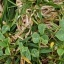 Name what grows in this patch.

unstructured weed
